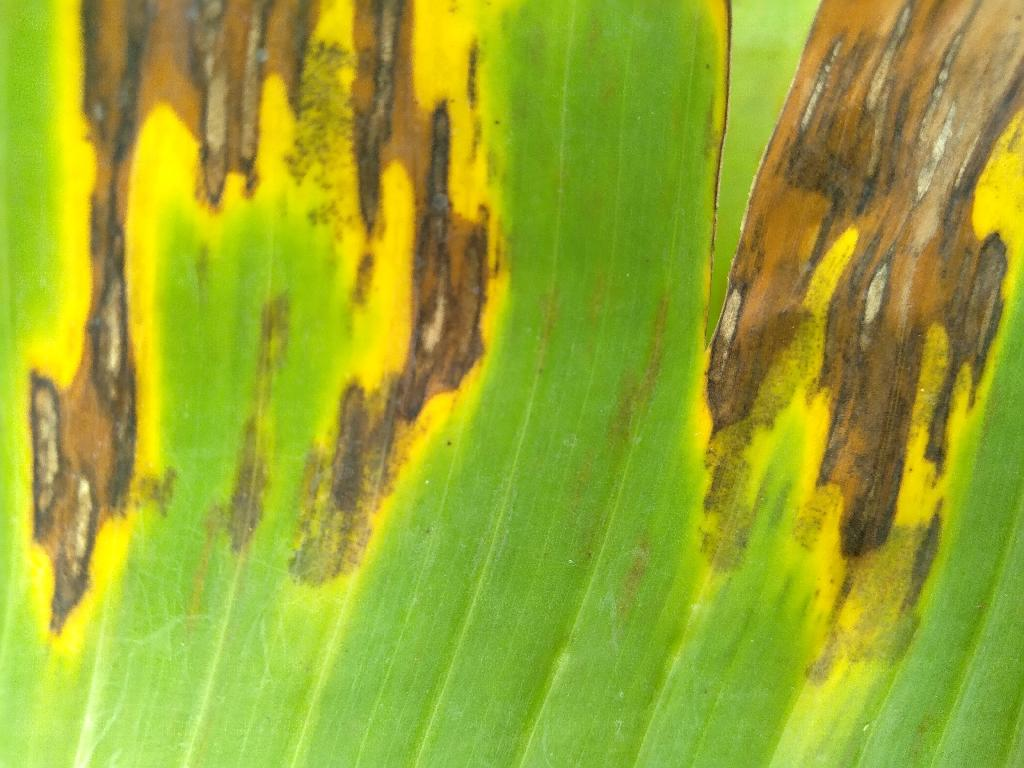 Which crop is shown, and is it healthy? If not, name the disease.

banana, black sigatoka
